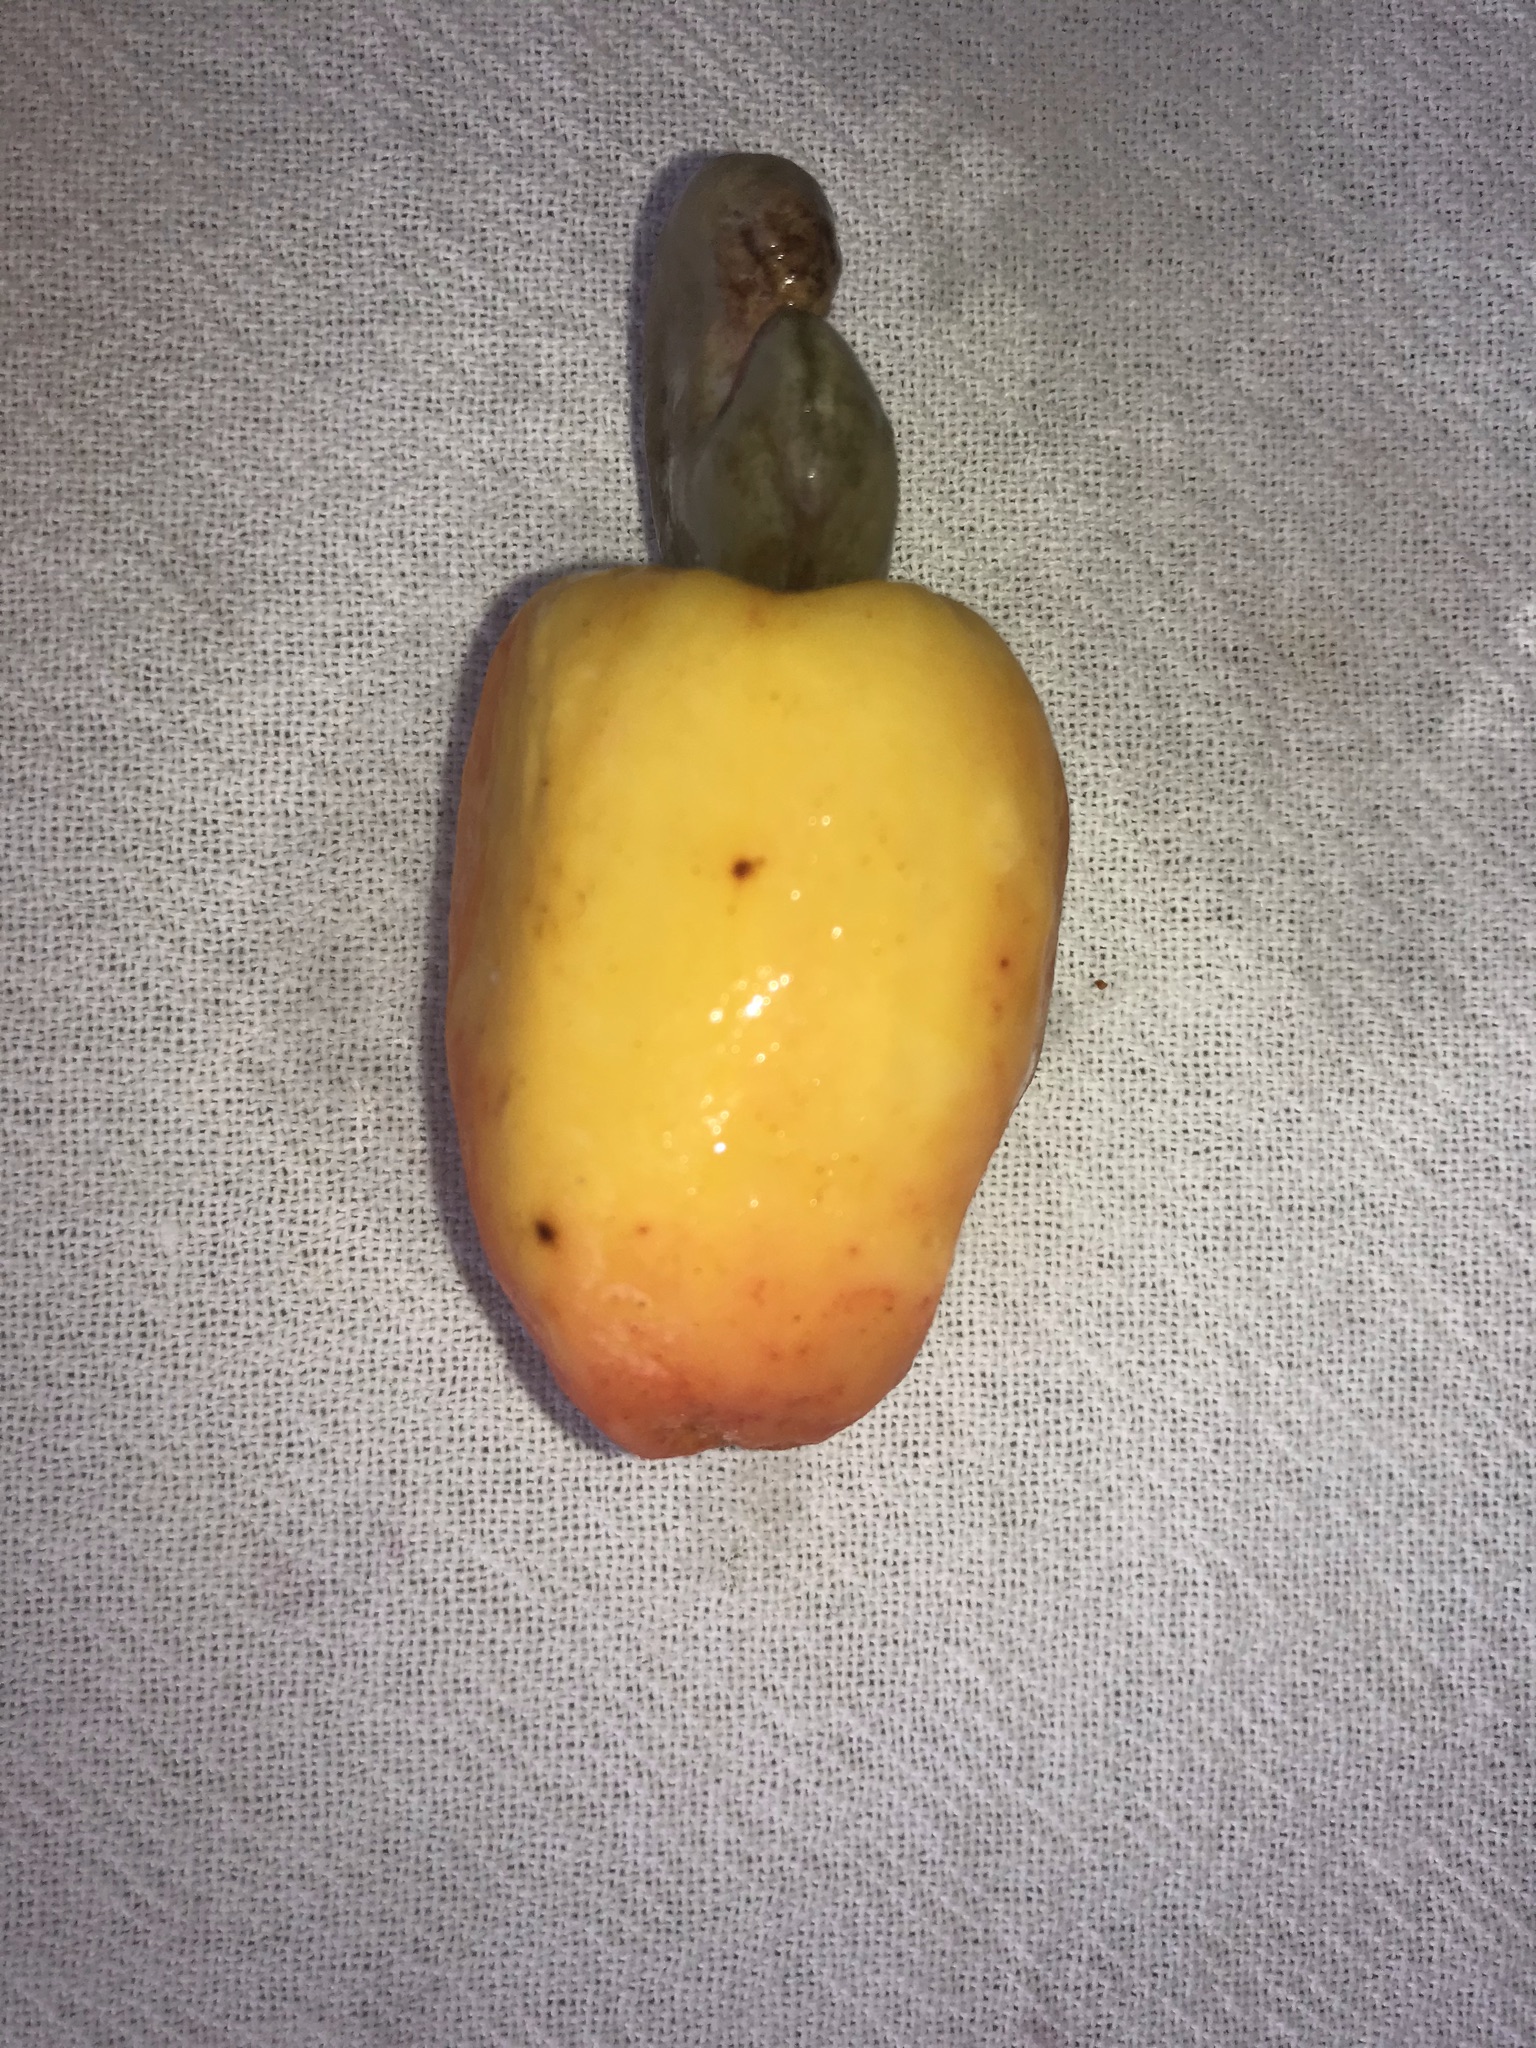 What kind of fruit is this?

caju amarelo
